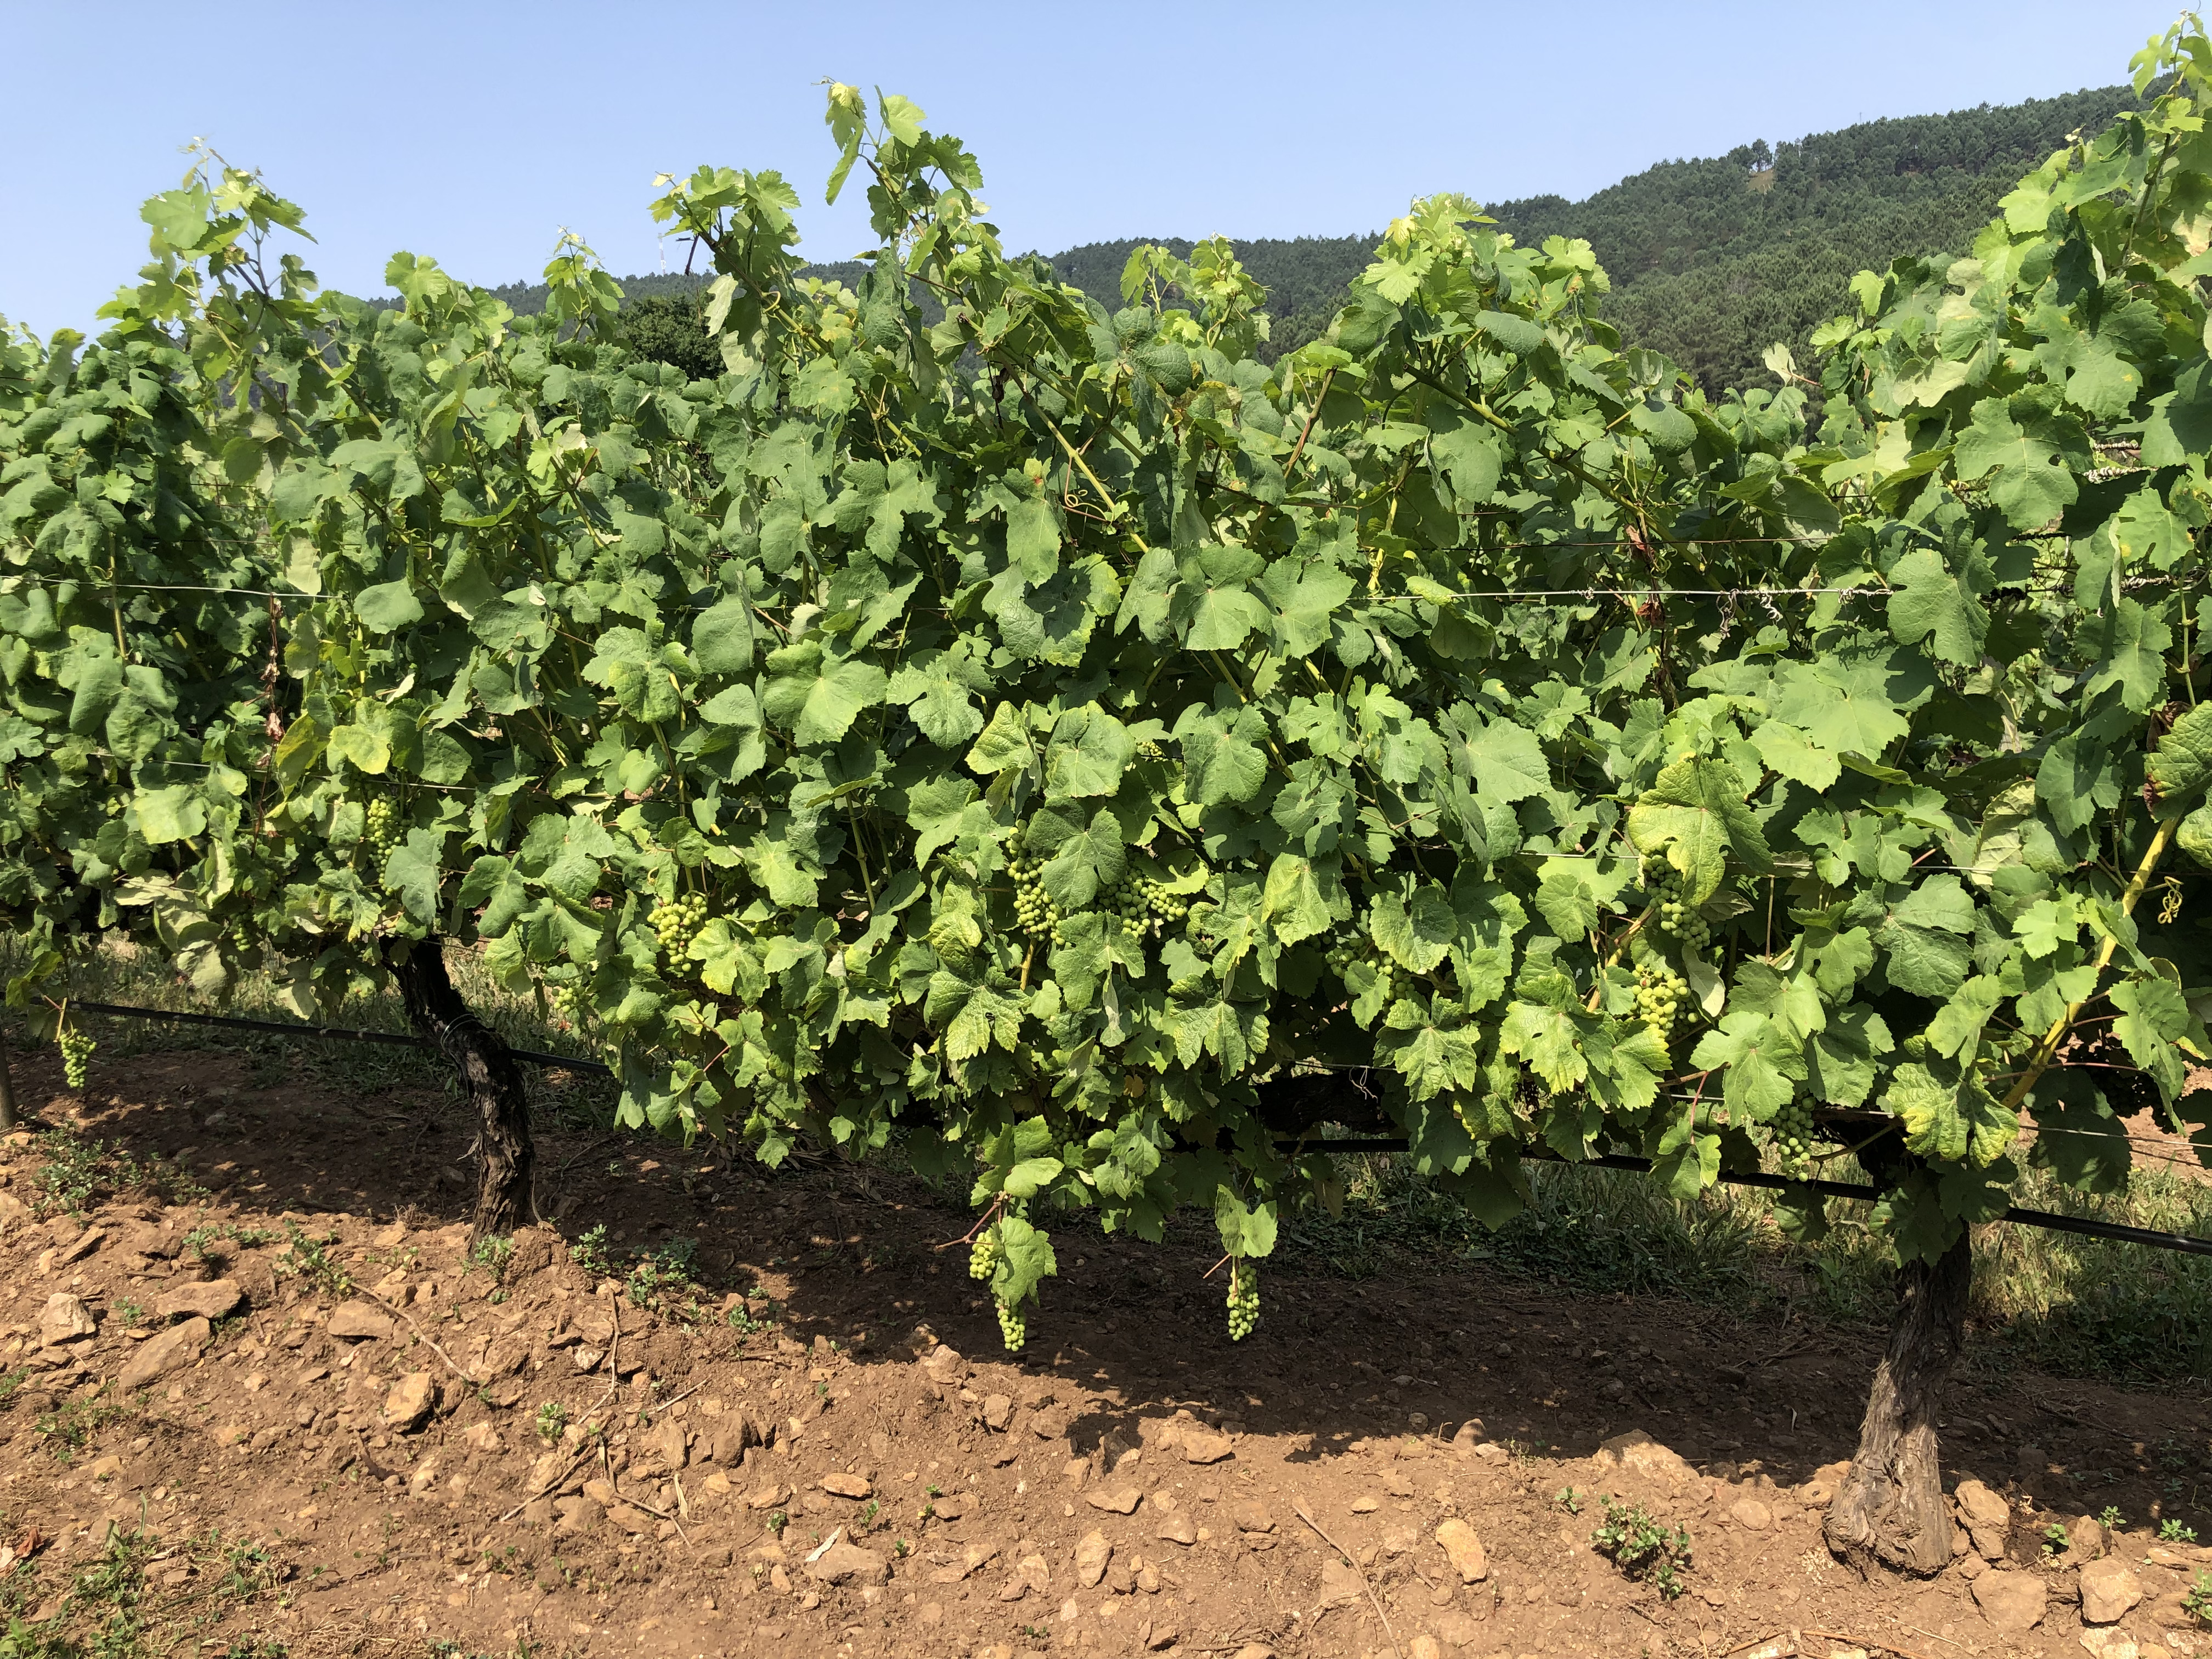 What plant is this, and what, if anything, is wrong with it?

grapevine, not affected by esca disease
